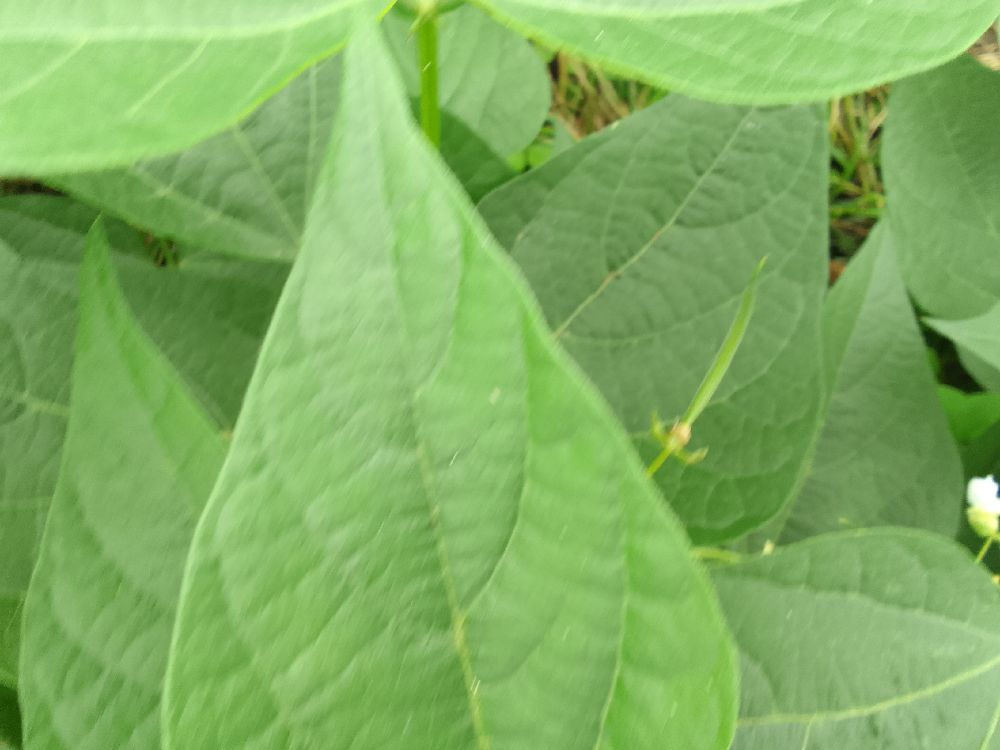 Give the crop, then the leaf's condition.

common bean, healthy
